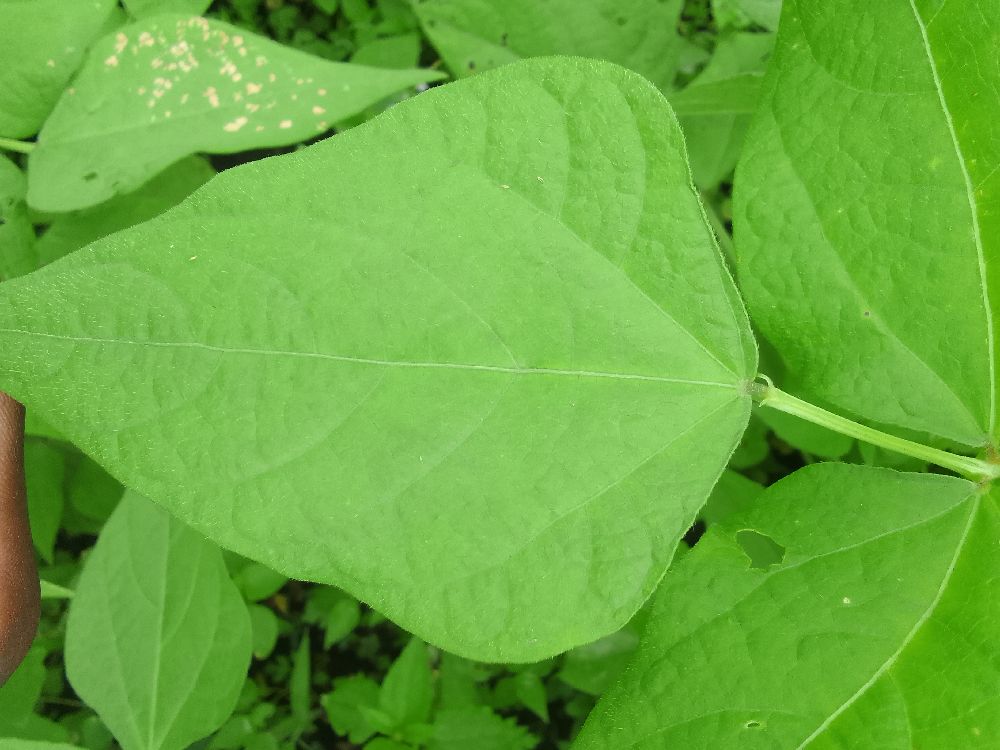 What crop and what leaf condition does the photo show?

common bean, healthy
